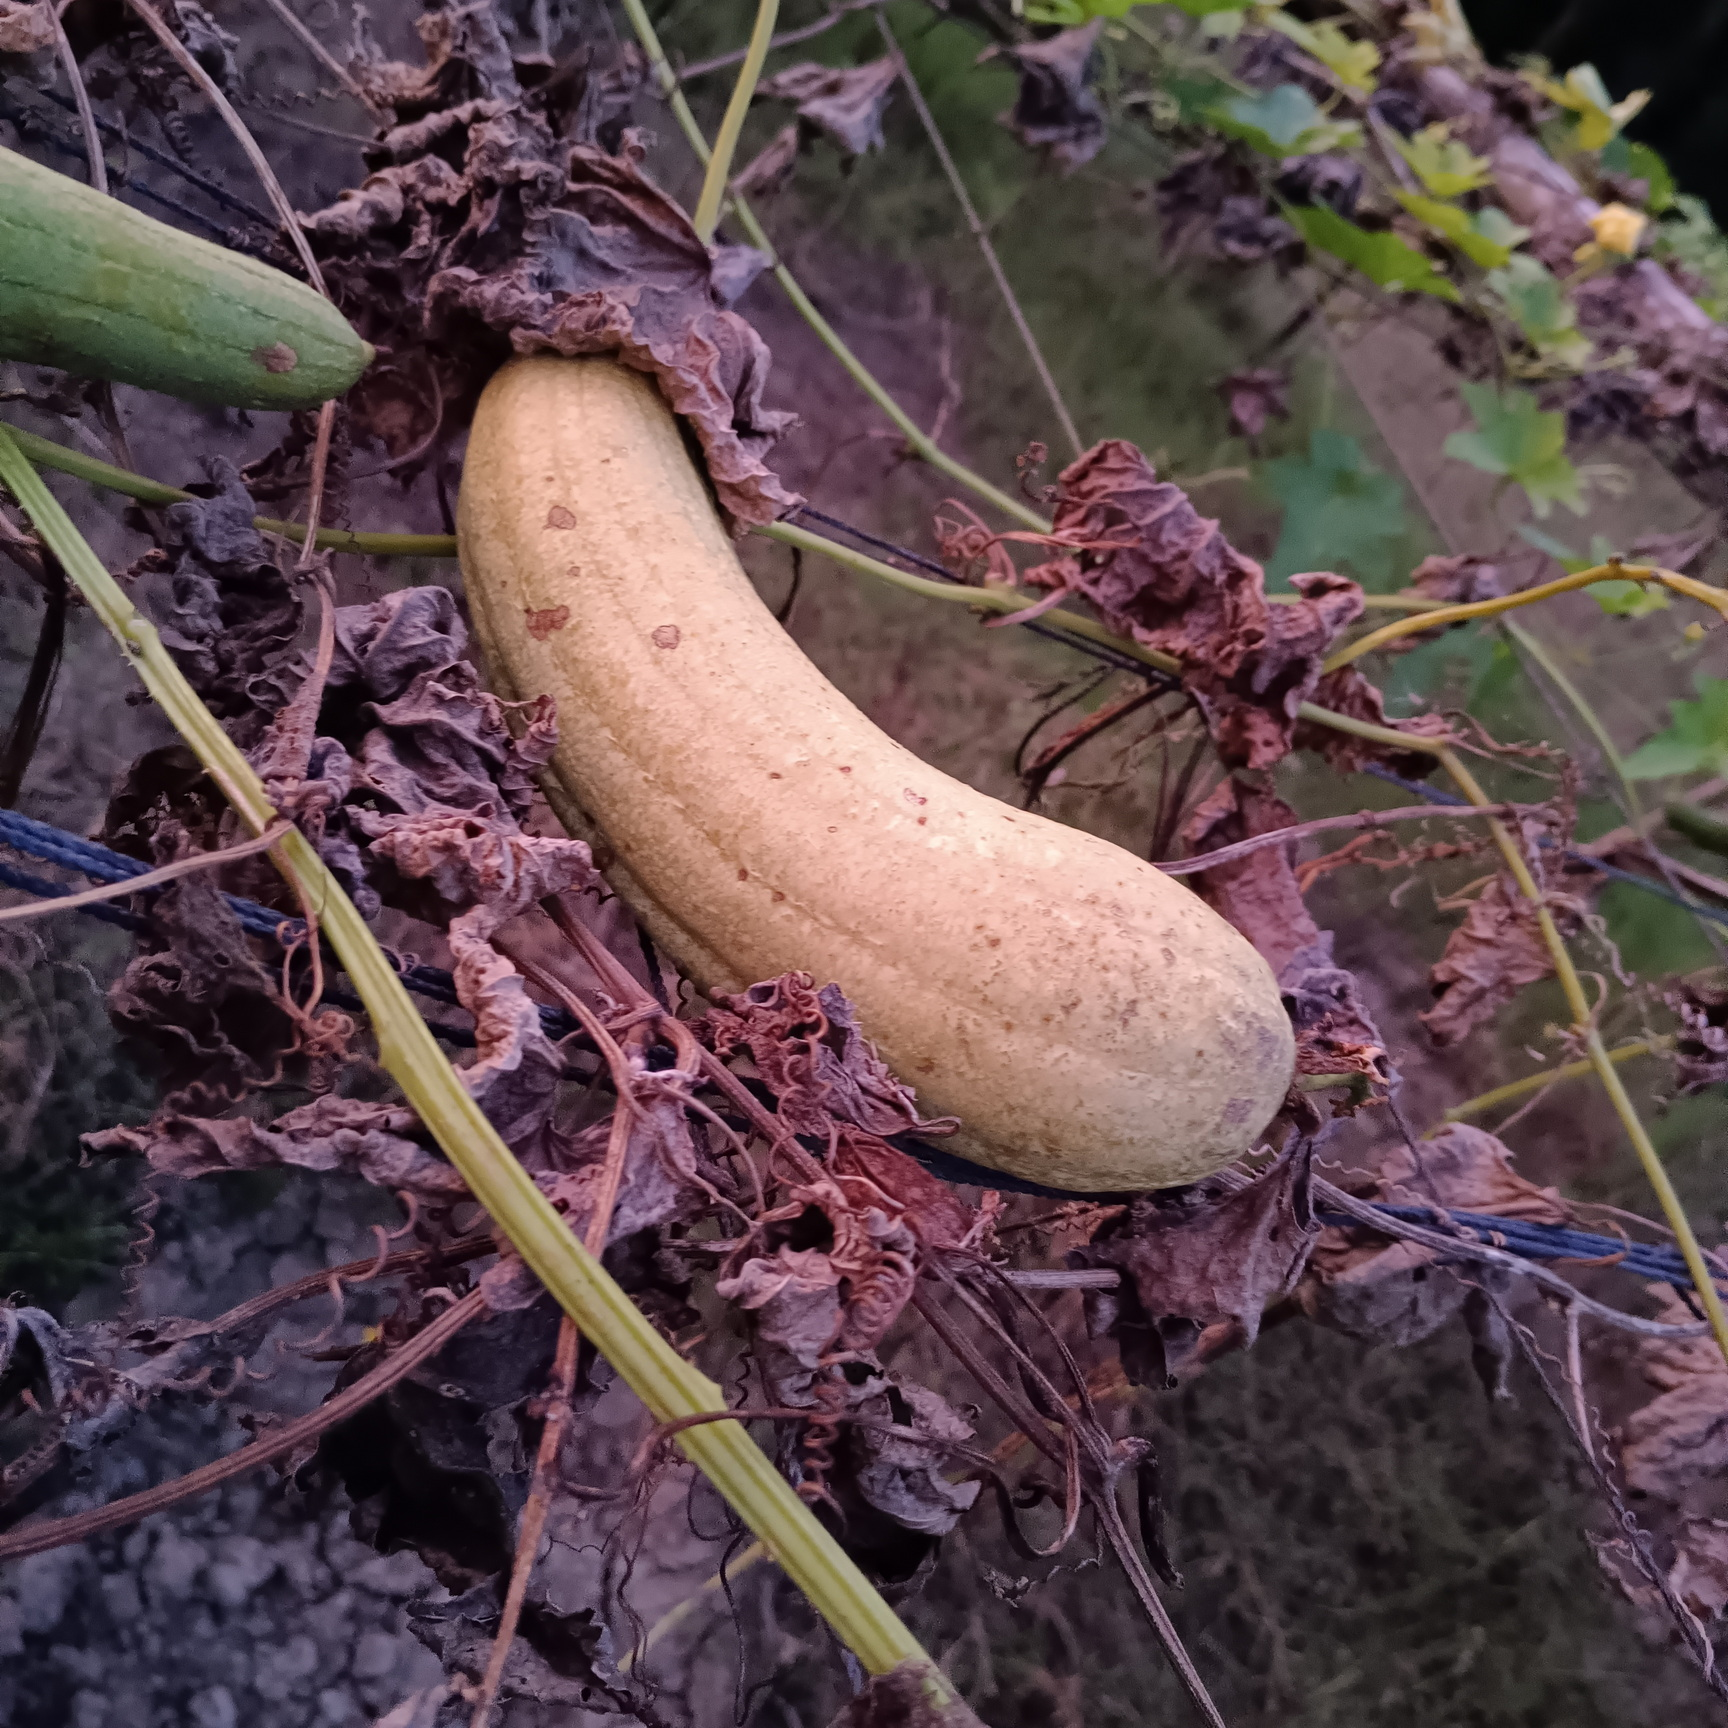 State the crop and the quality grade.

luffa, faulty
